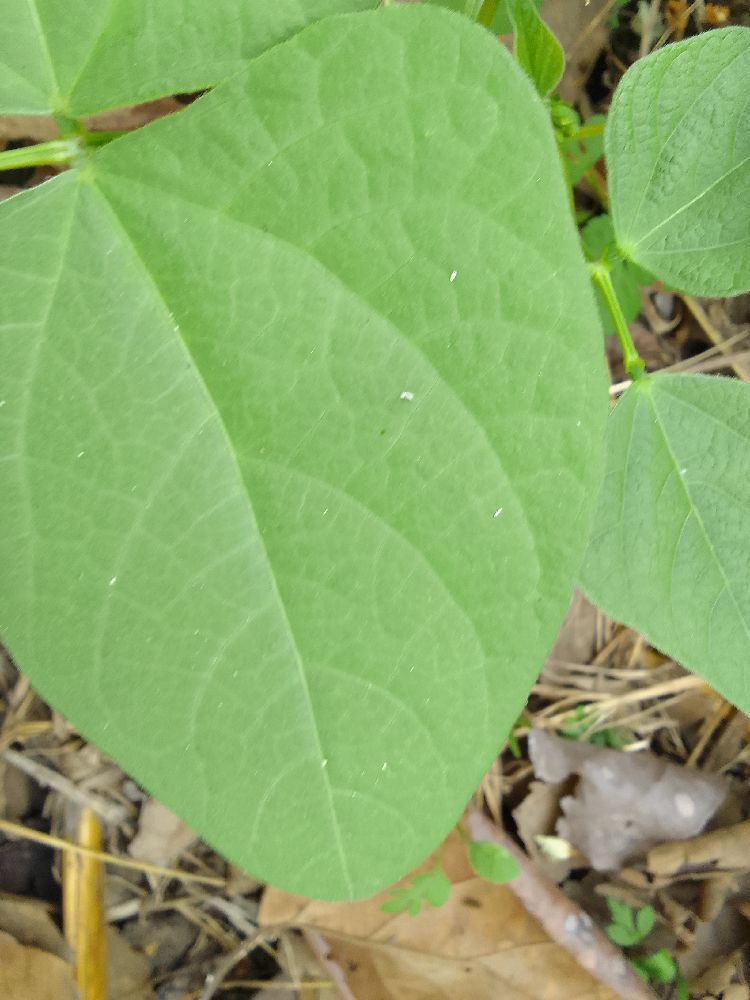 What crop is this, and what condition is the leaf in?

common bean, healthy
